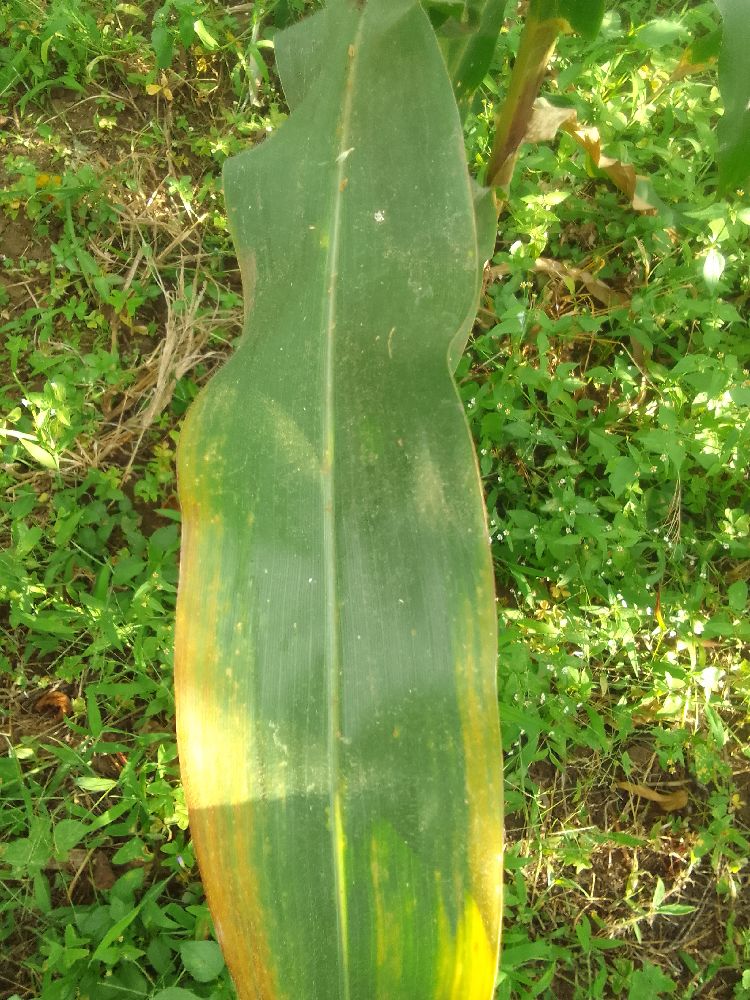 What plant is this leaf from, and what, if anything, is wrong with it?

maize, maize lethal necrosis
